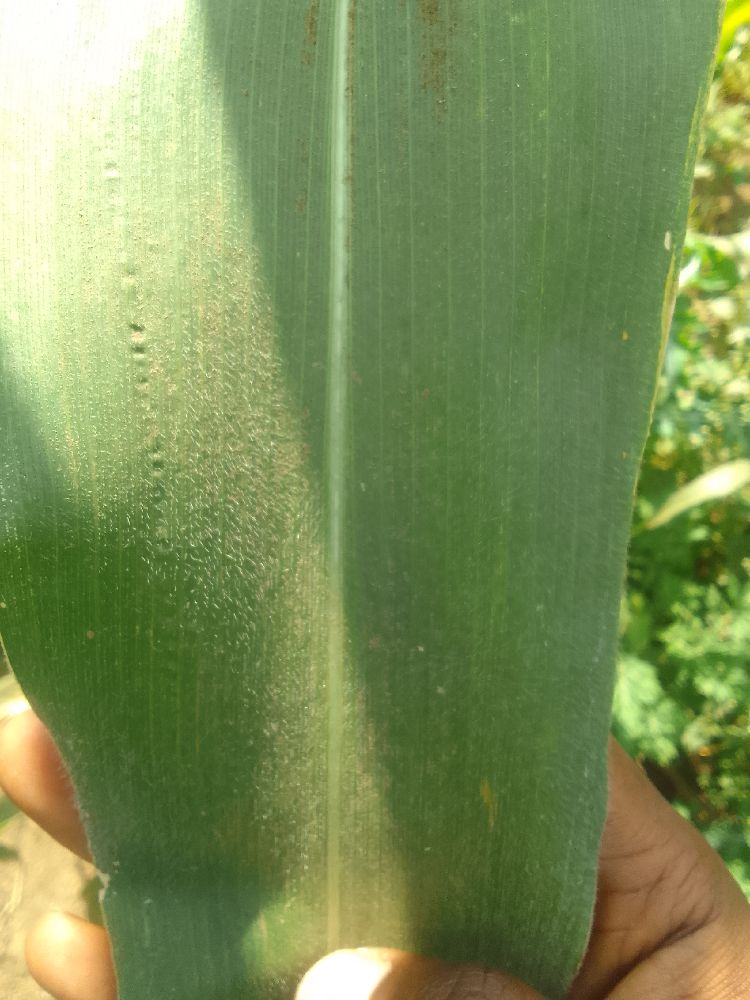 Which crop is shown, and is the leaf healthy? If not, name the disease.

maize, healthy
